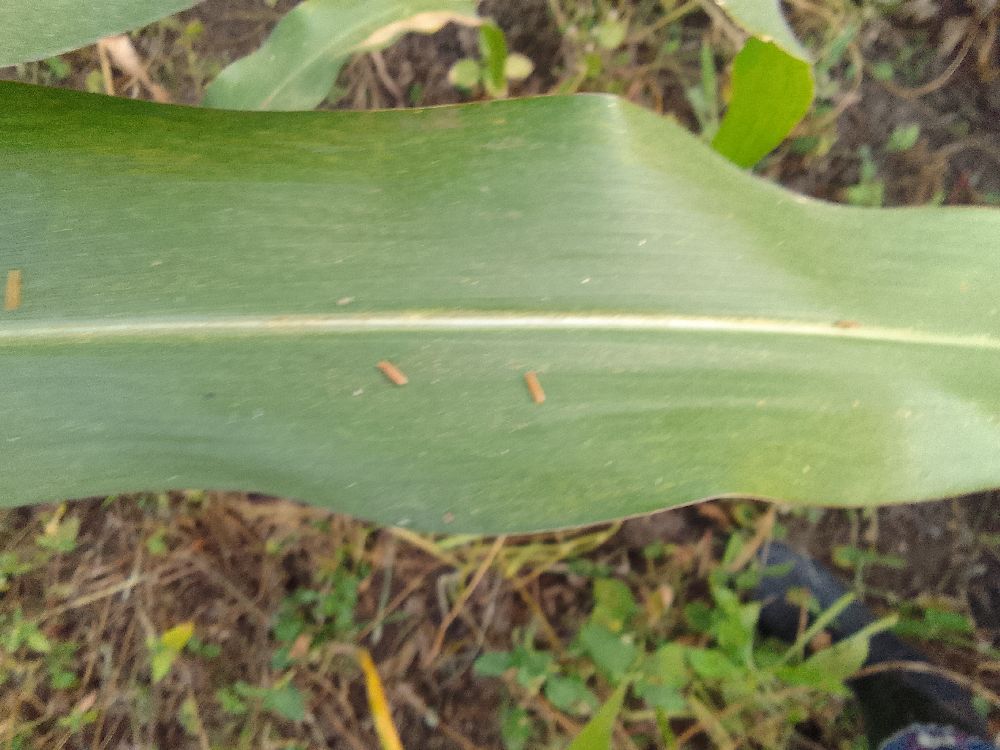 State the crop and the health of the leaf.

maize, healthy
